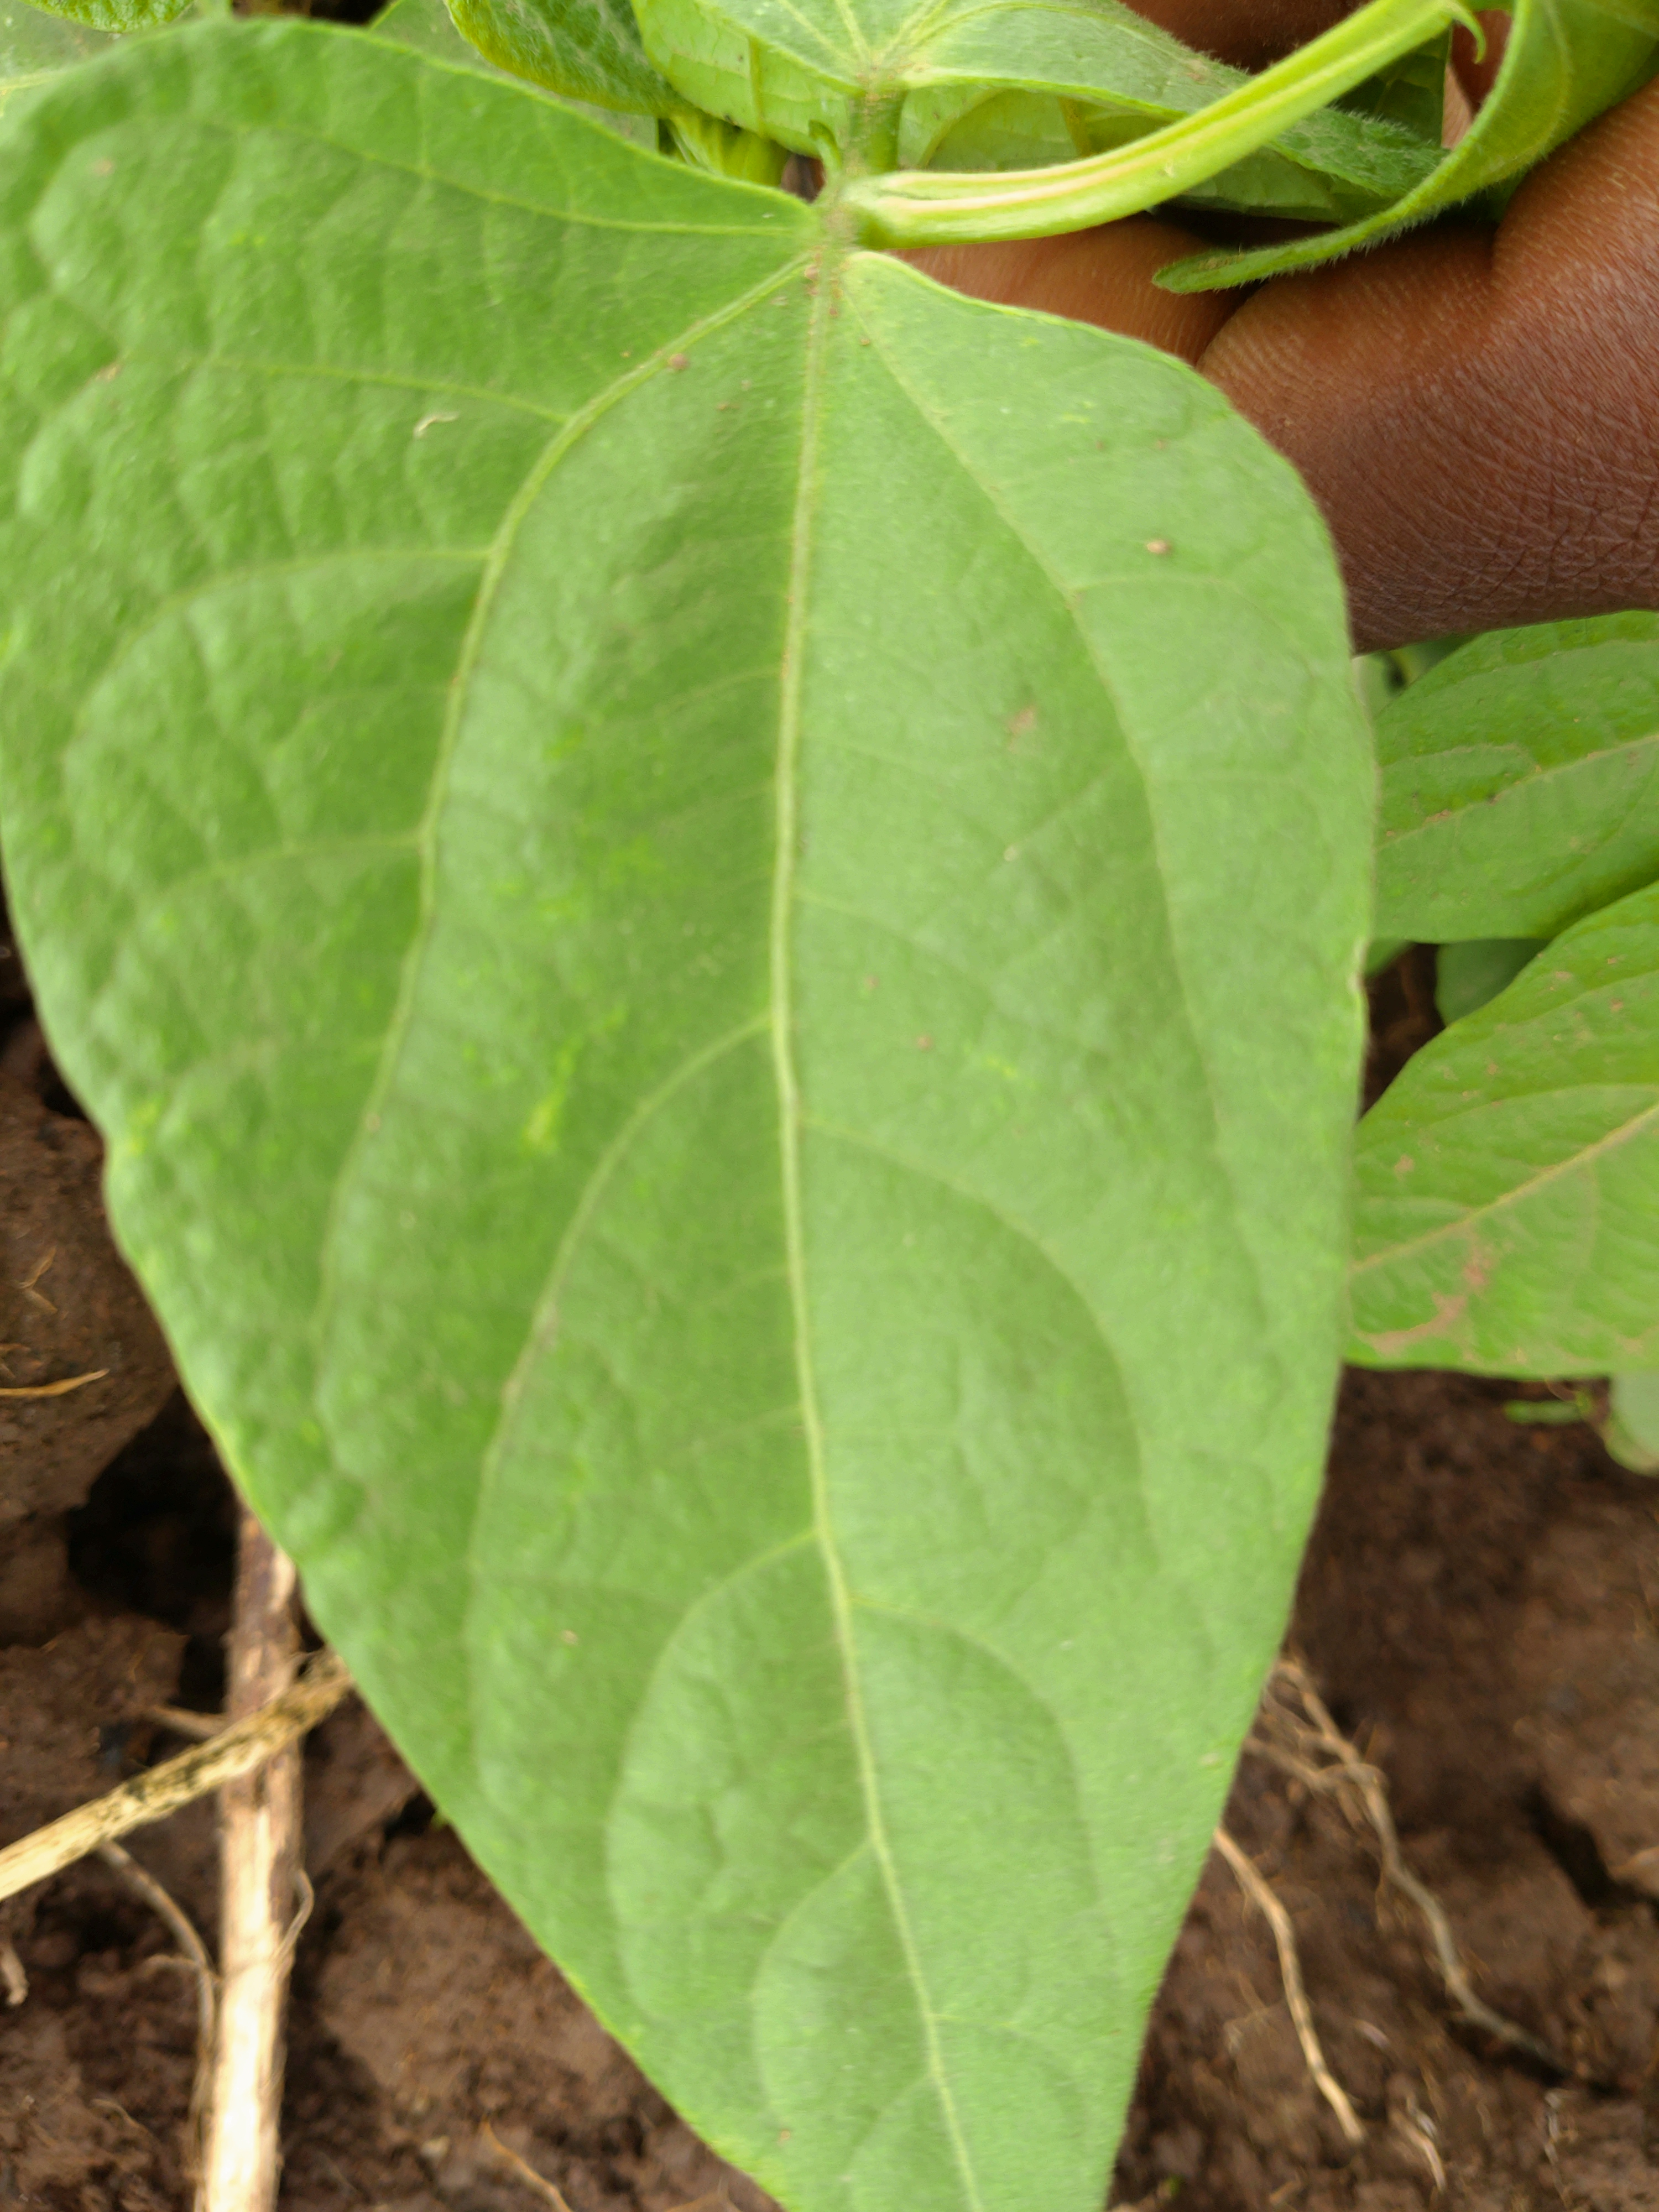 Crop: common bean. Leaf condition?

healthy
